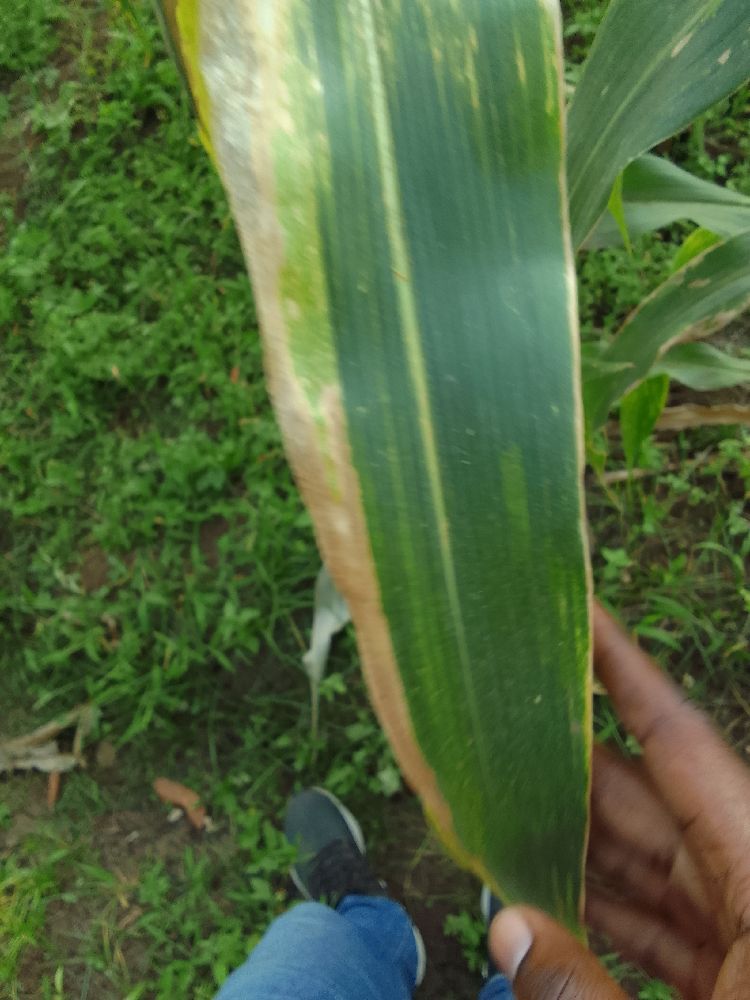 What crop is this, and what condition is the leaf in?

maize, maize lethal necrosis
